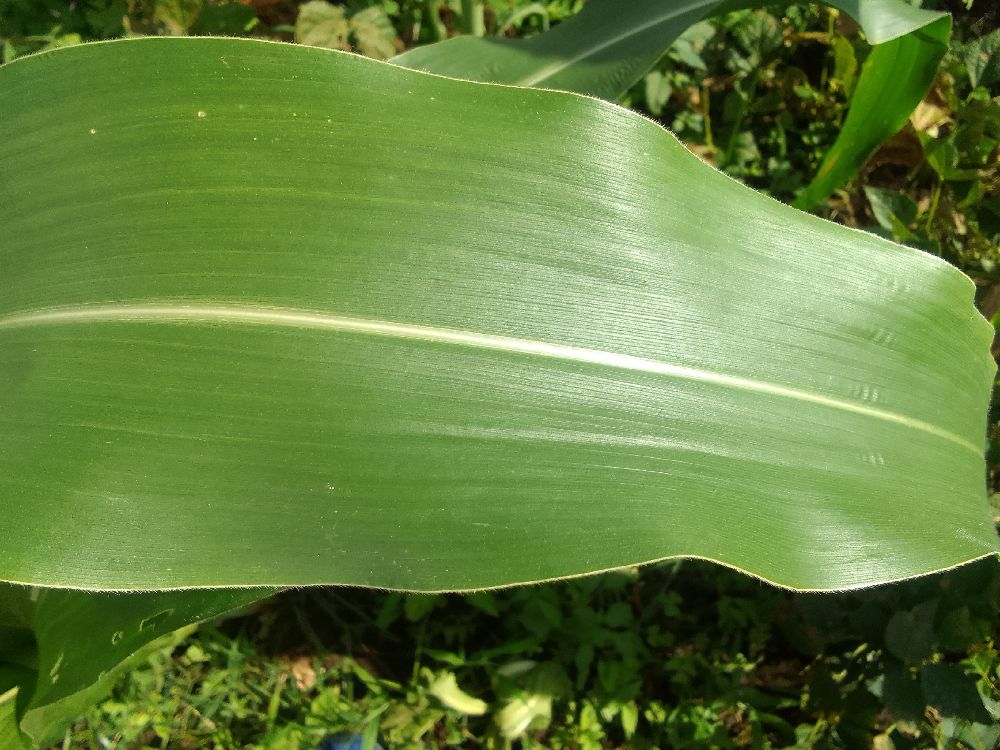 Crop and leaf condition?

maize, healthy
